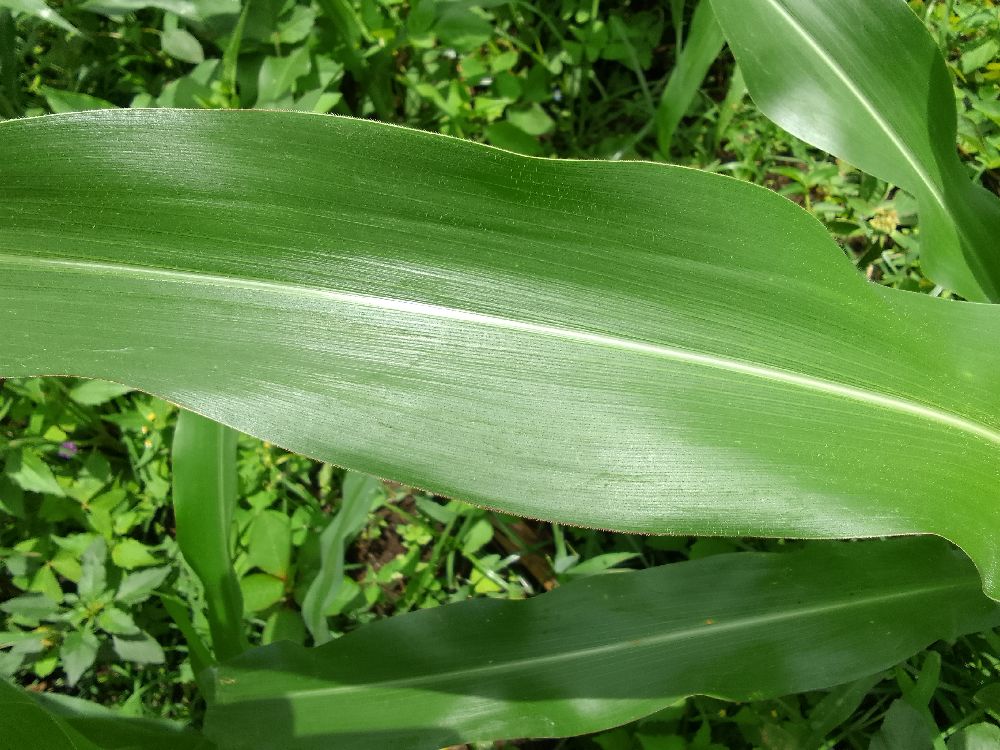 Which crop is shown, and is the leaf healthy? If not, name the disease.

maize, healthy
